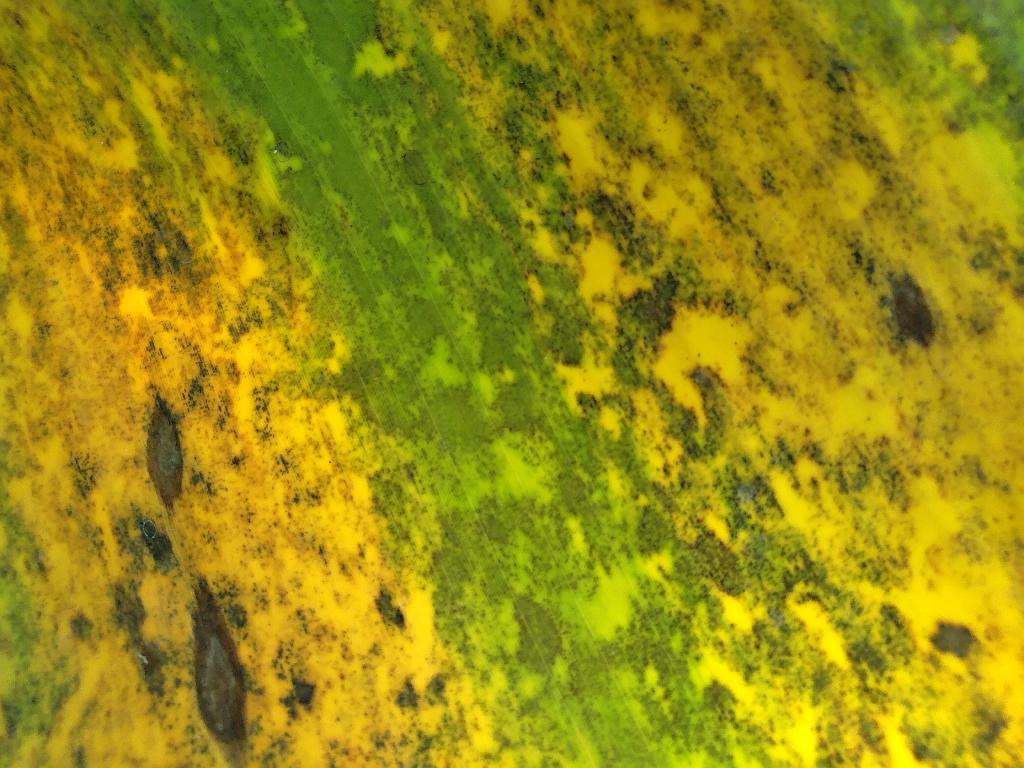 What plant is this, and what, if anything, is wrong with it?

banana, black sigatoka
